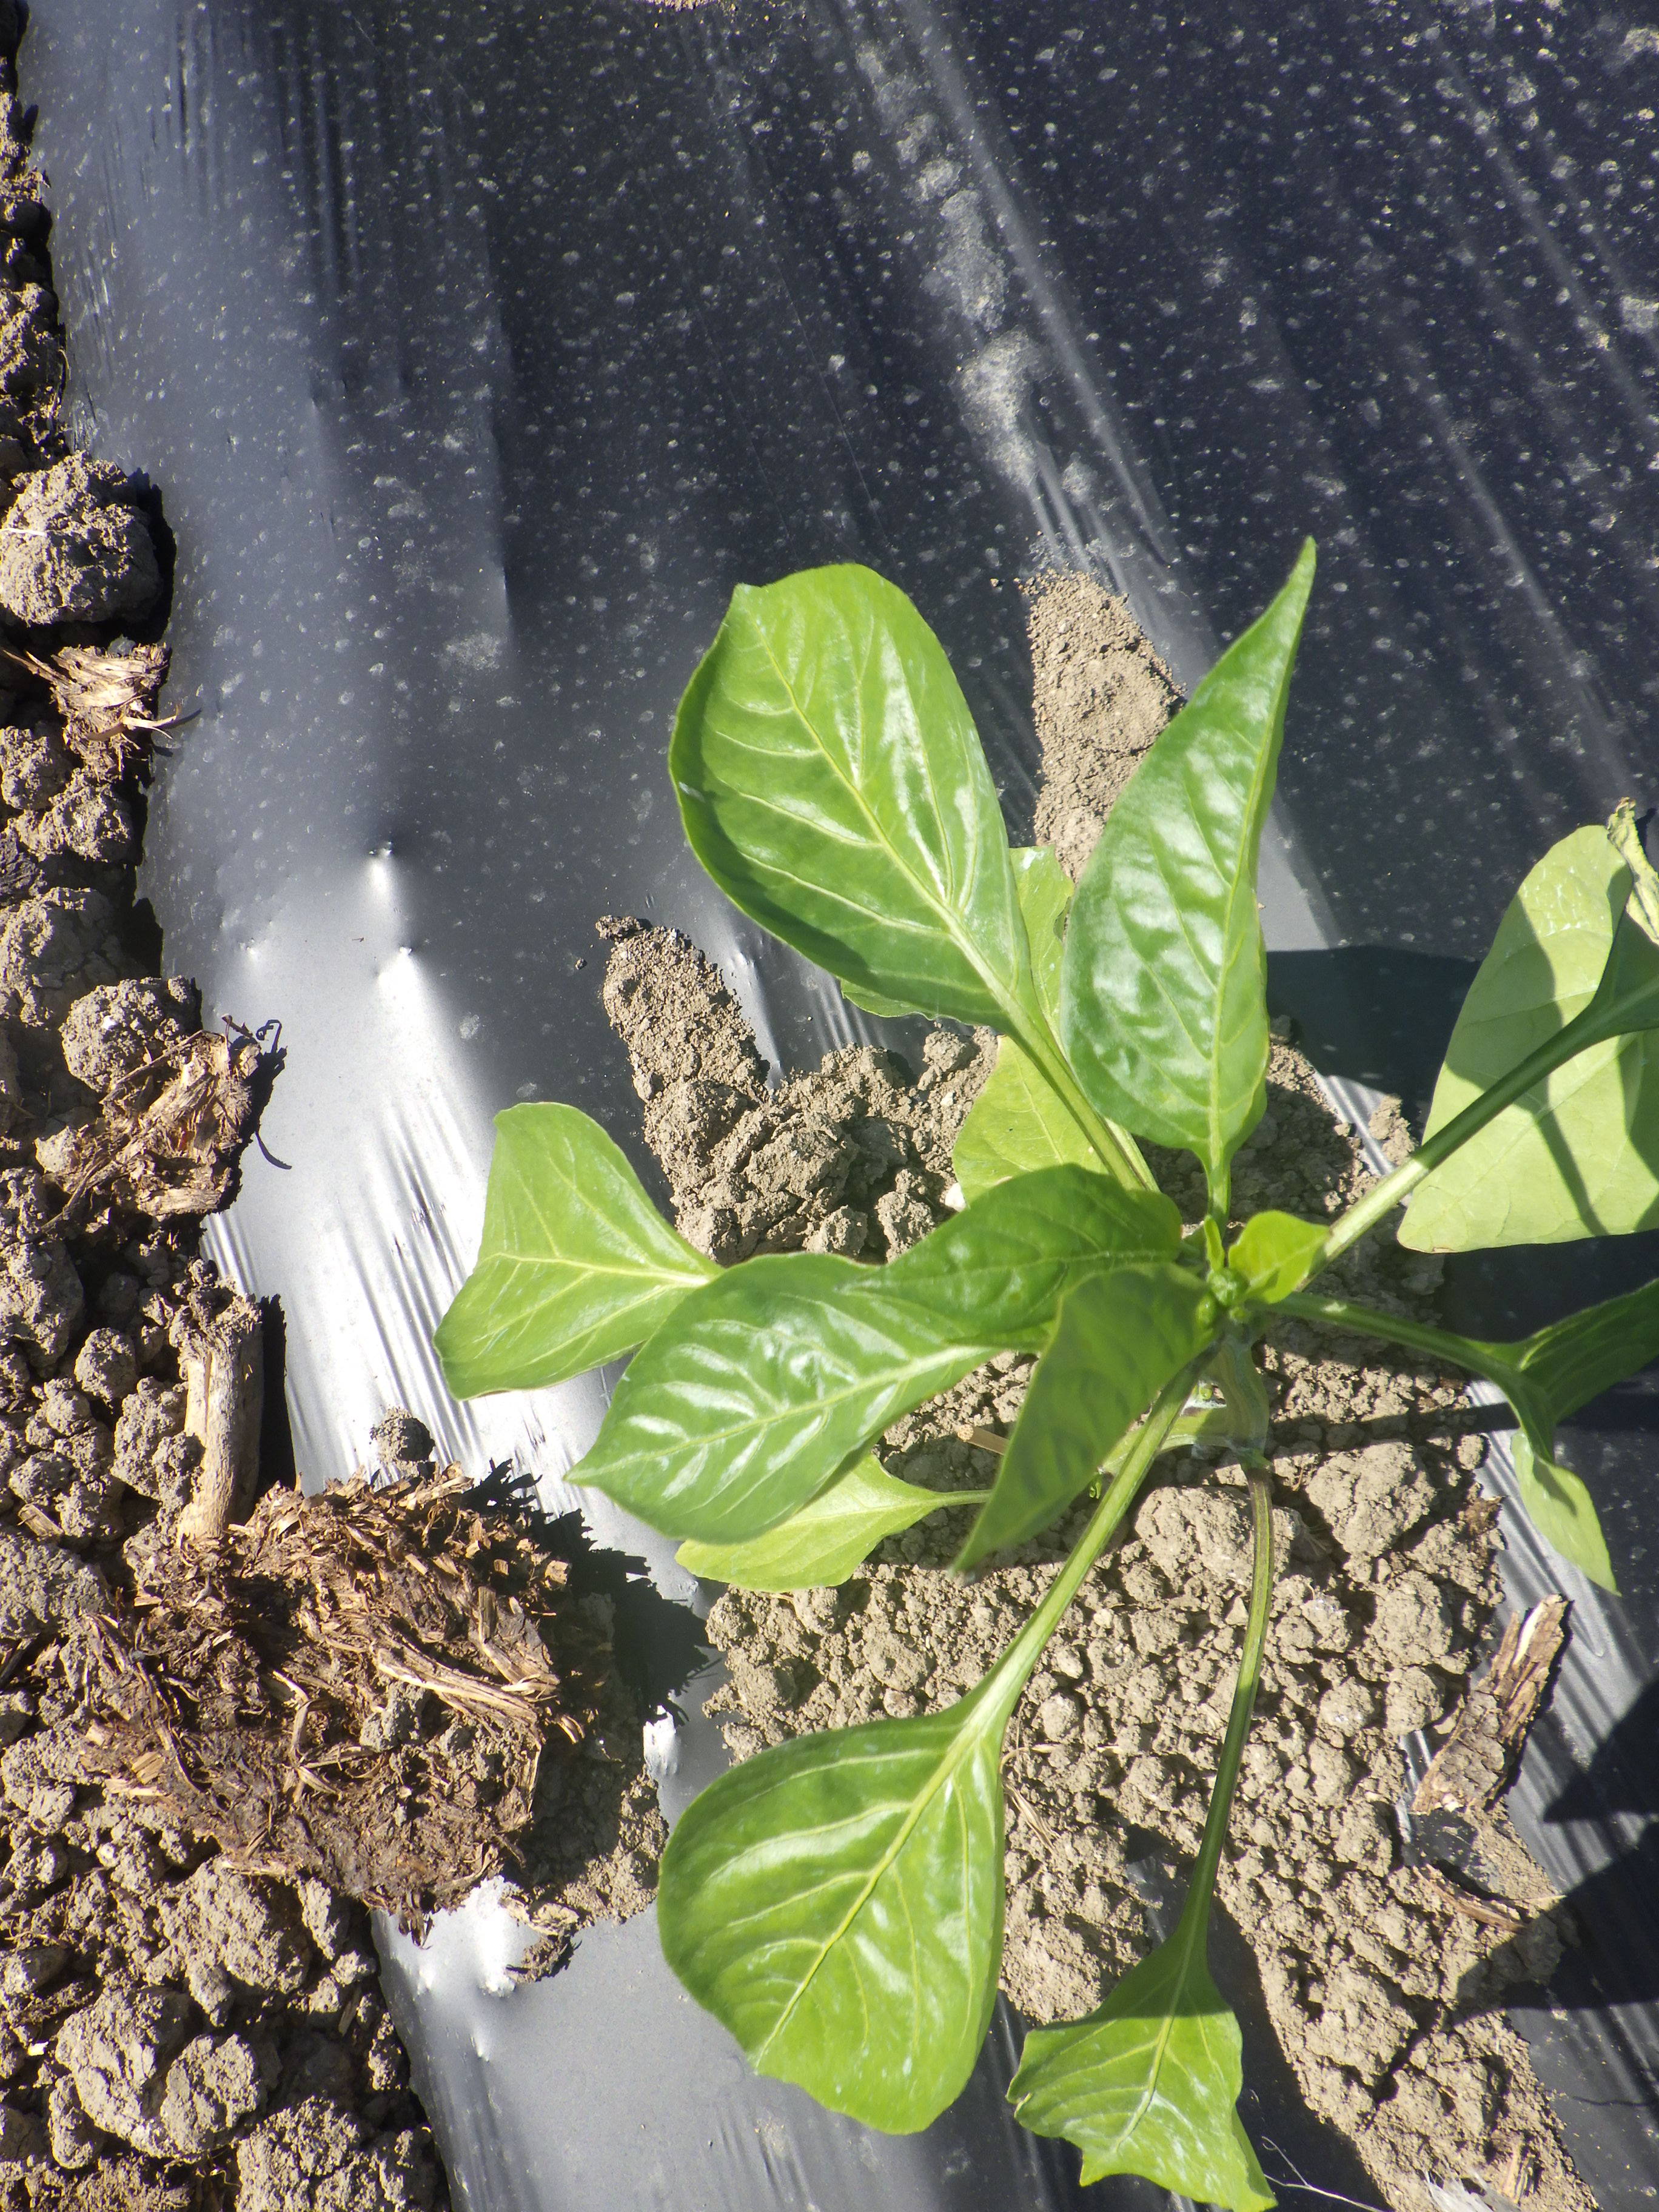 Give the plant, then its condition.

bell pepper, healthy
